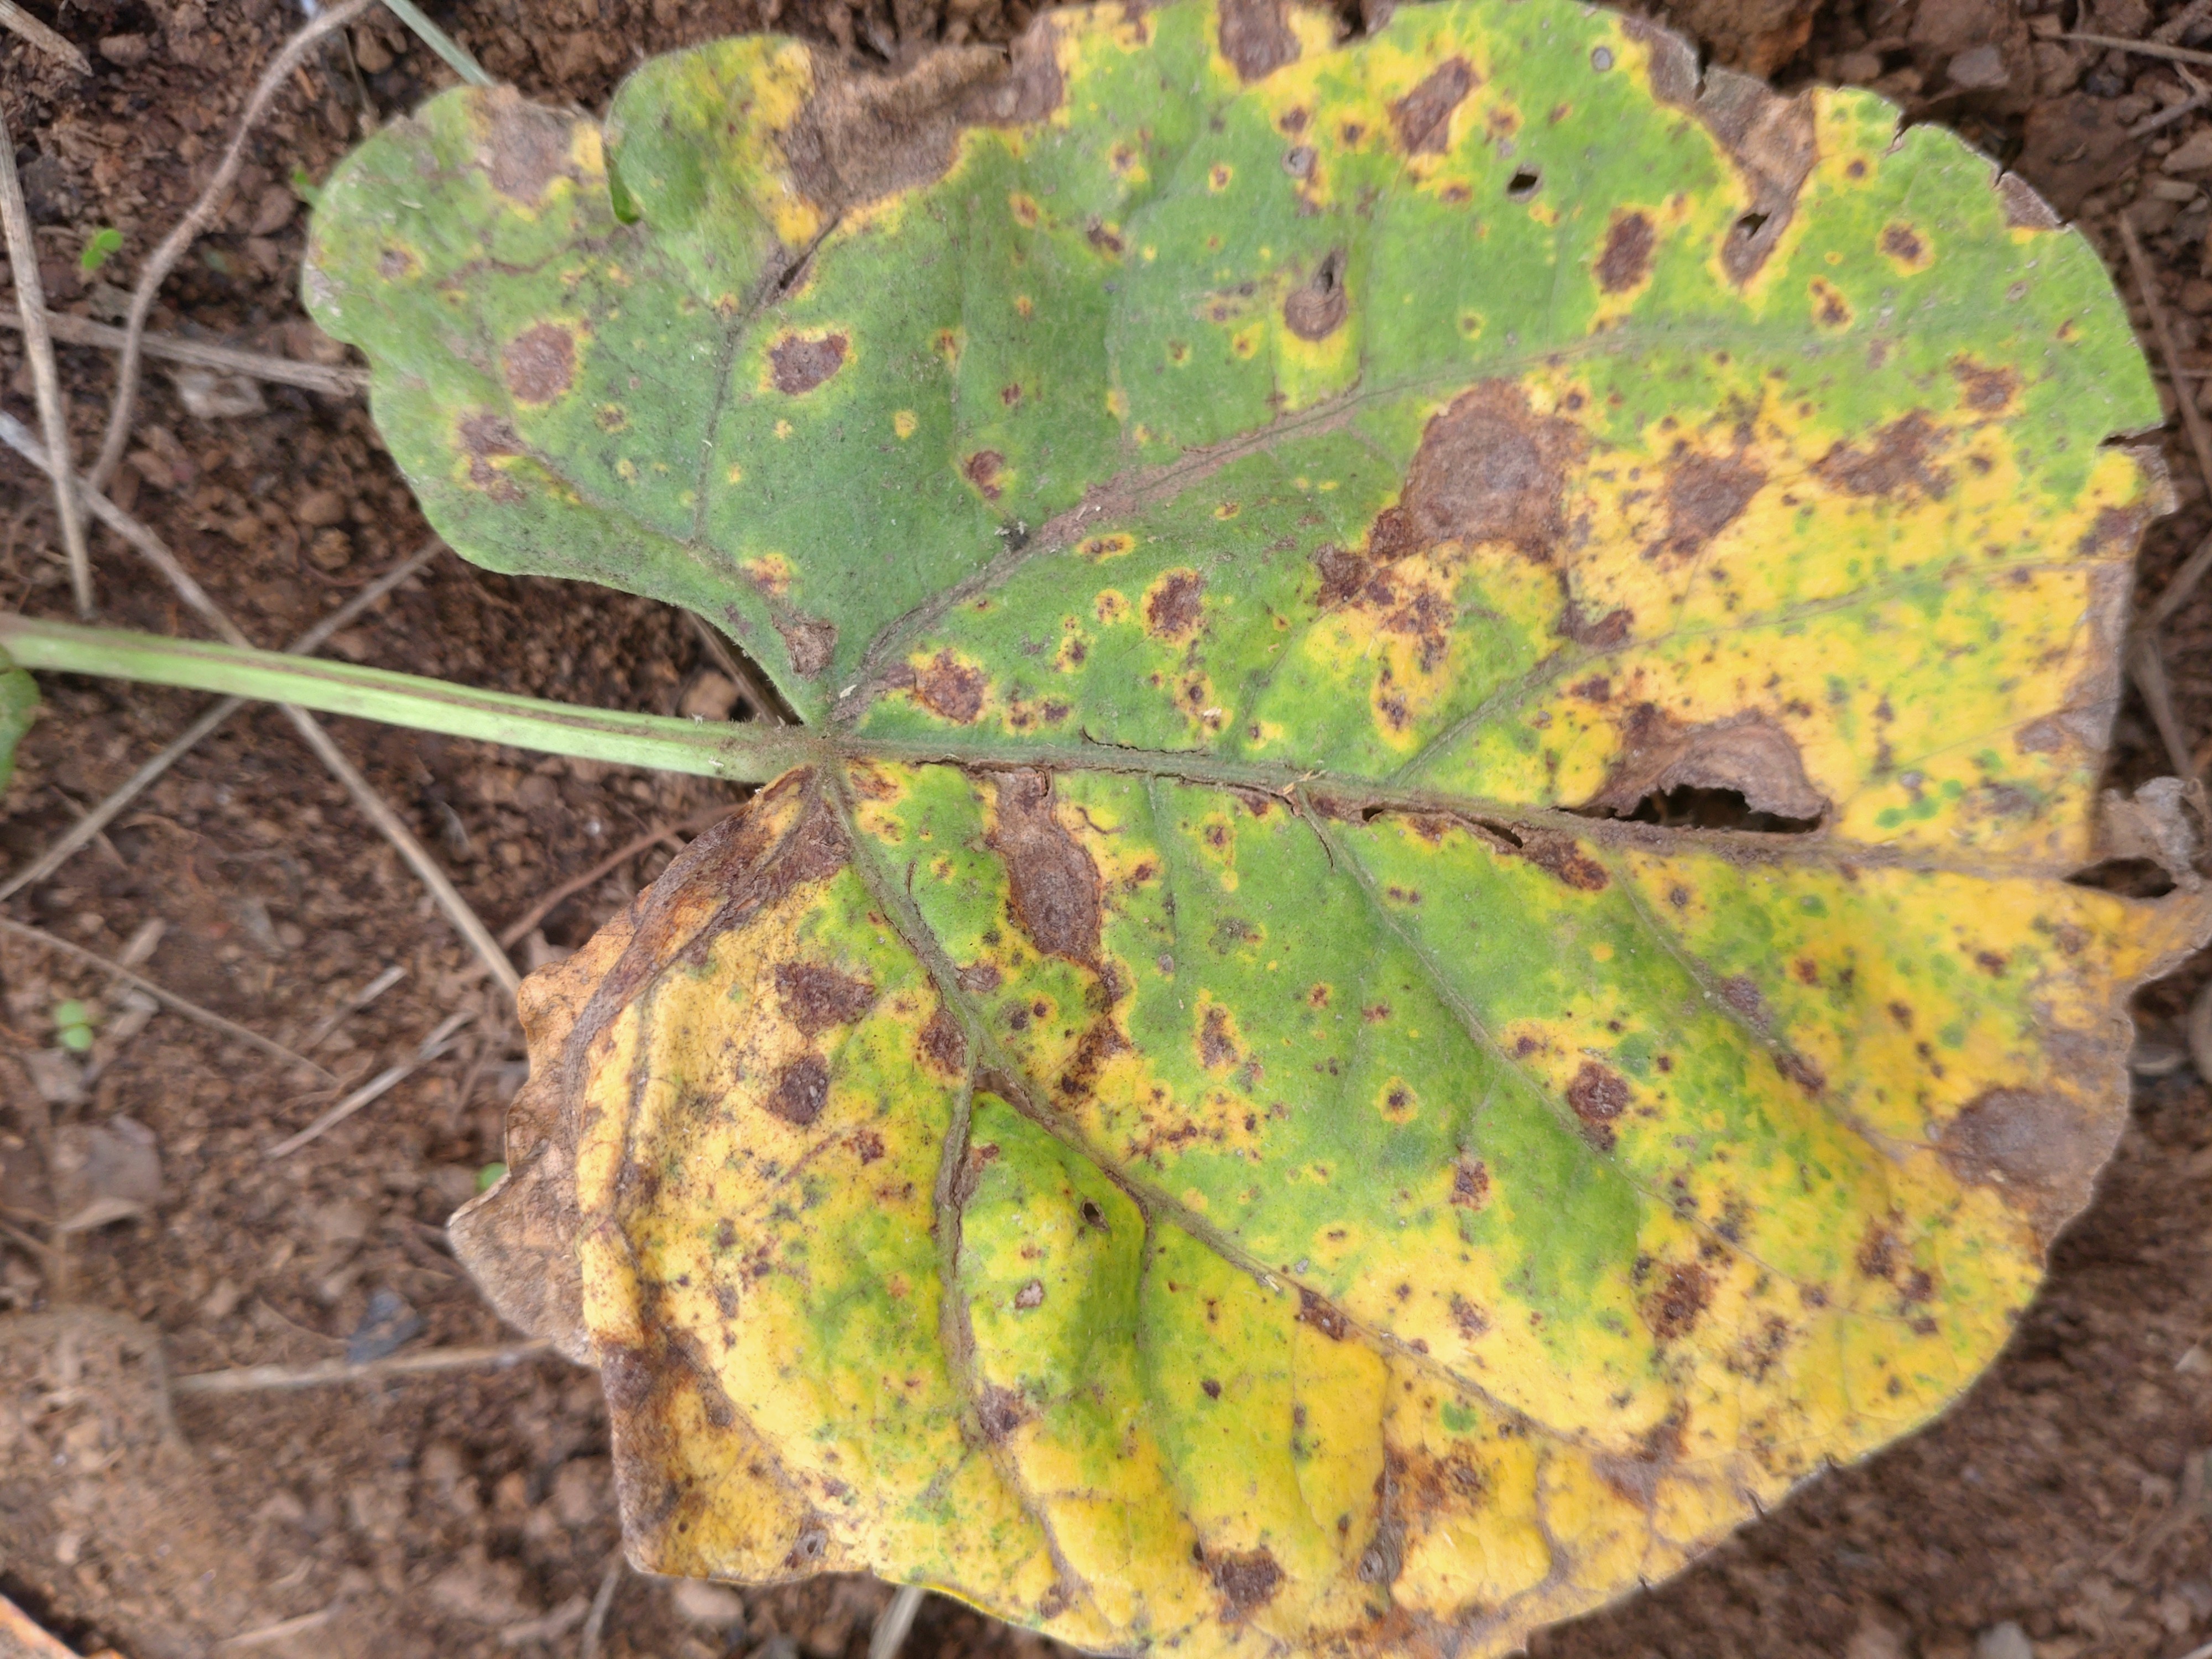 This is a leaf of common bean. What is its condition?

rust
